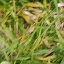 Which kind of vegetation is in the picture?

grass
